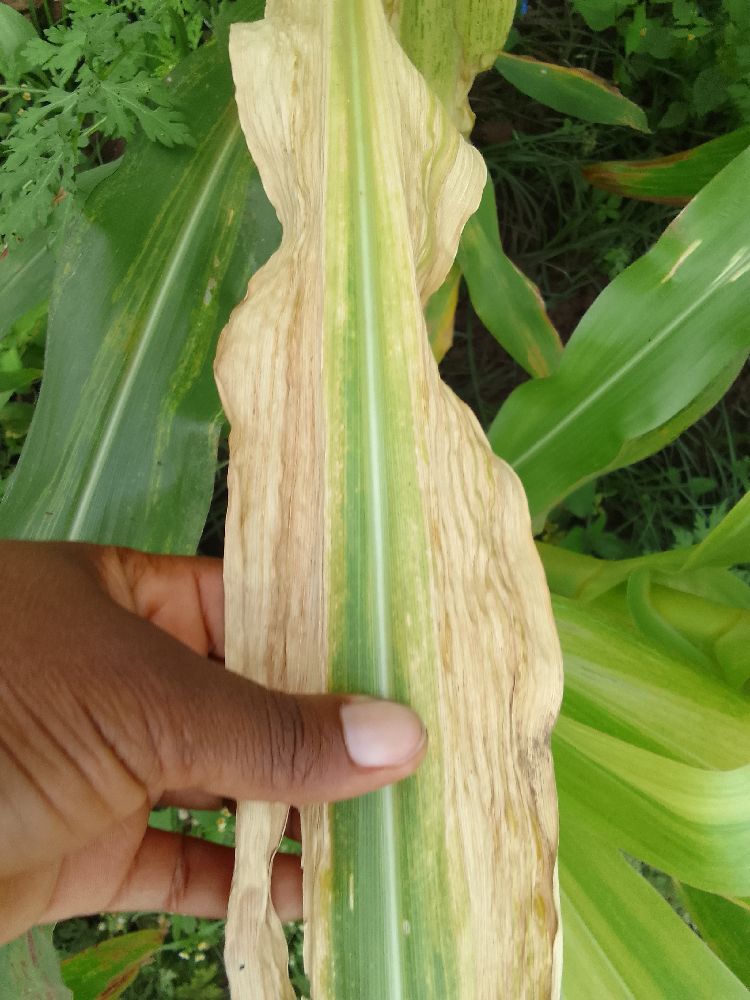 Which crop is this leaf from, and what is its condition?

maize, maize lethal necrosis
